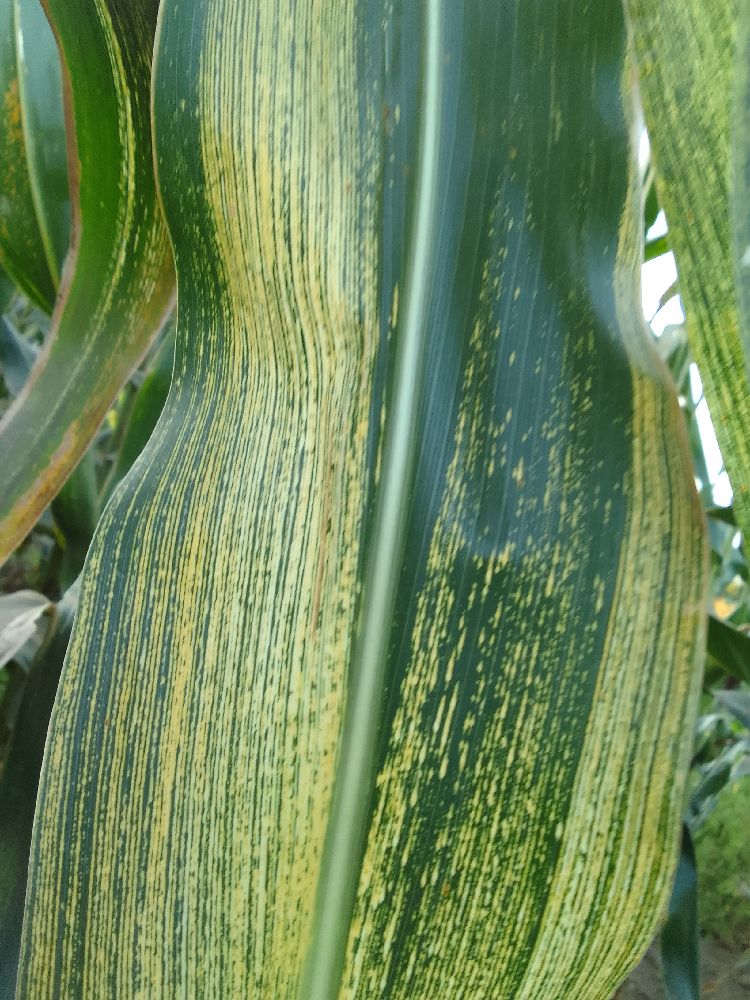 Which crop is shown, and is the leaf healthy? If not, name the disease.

maize, maize streak virus
